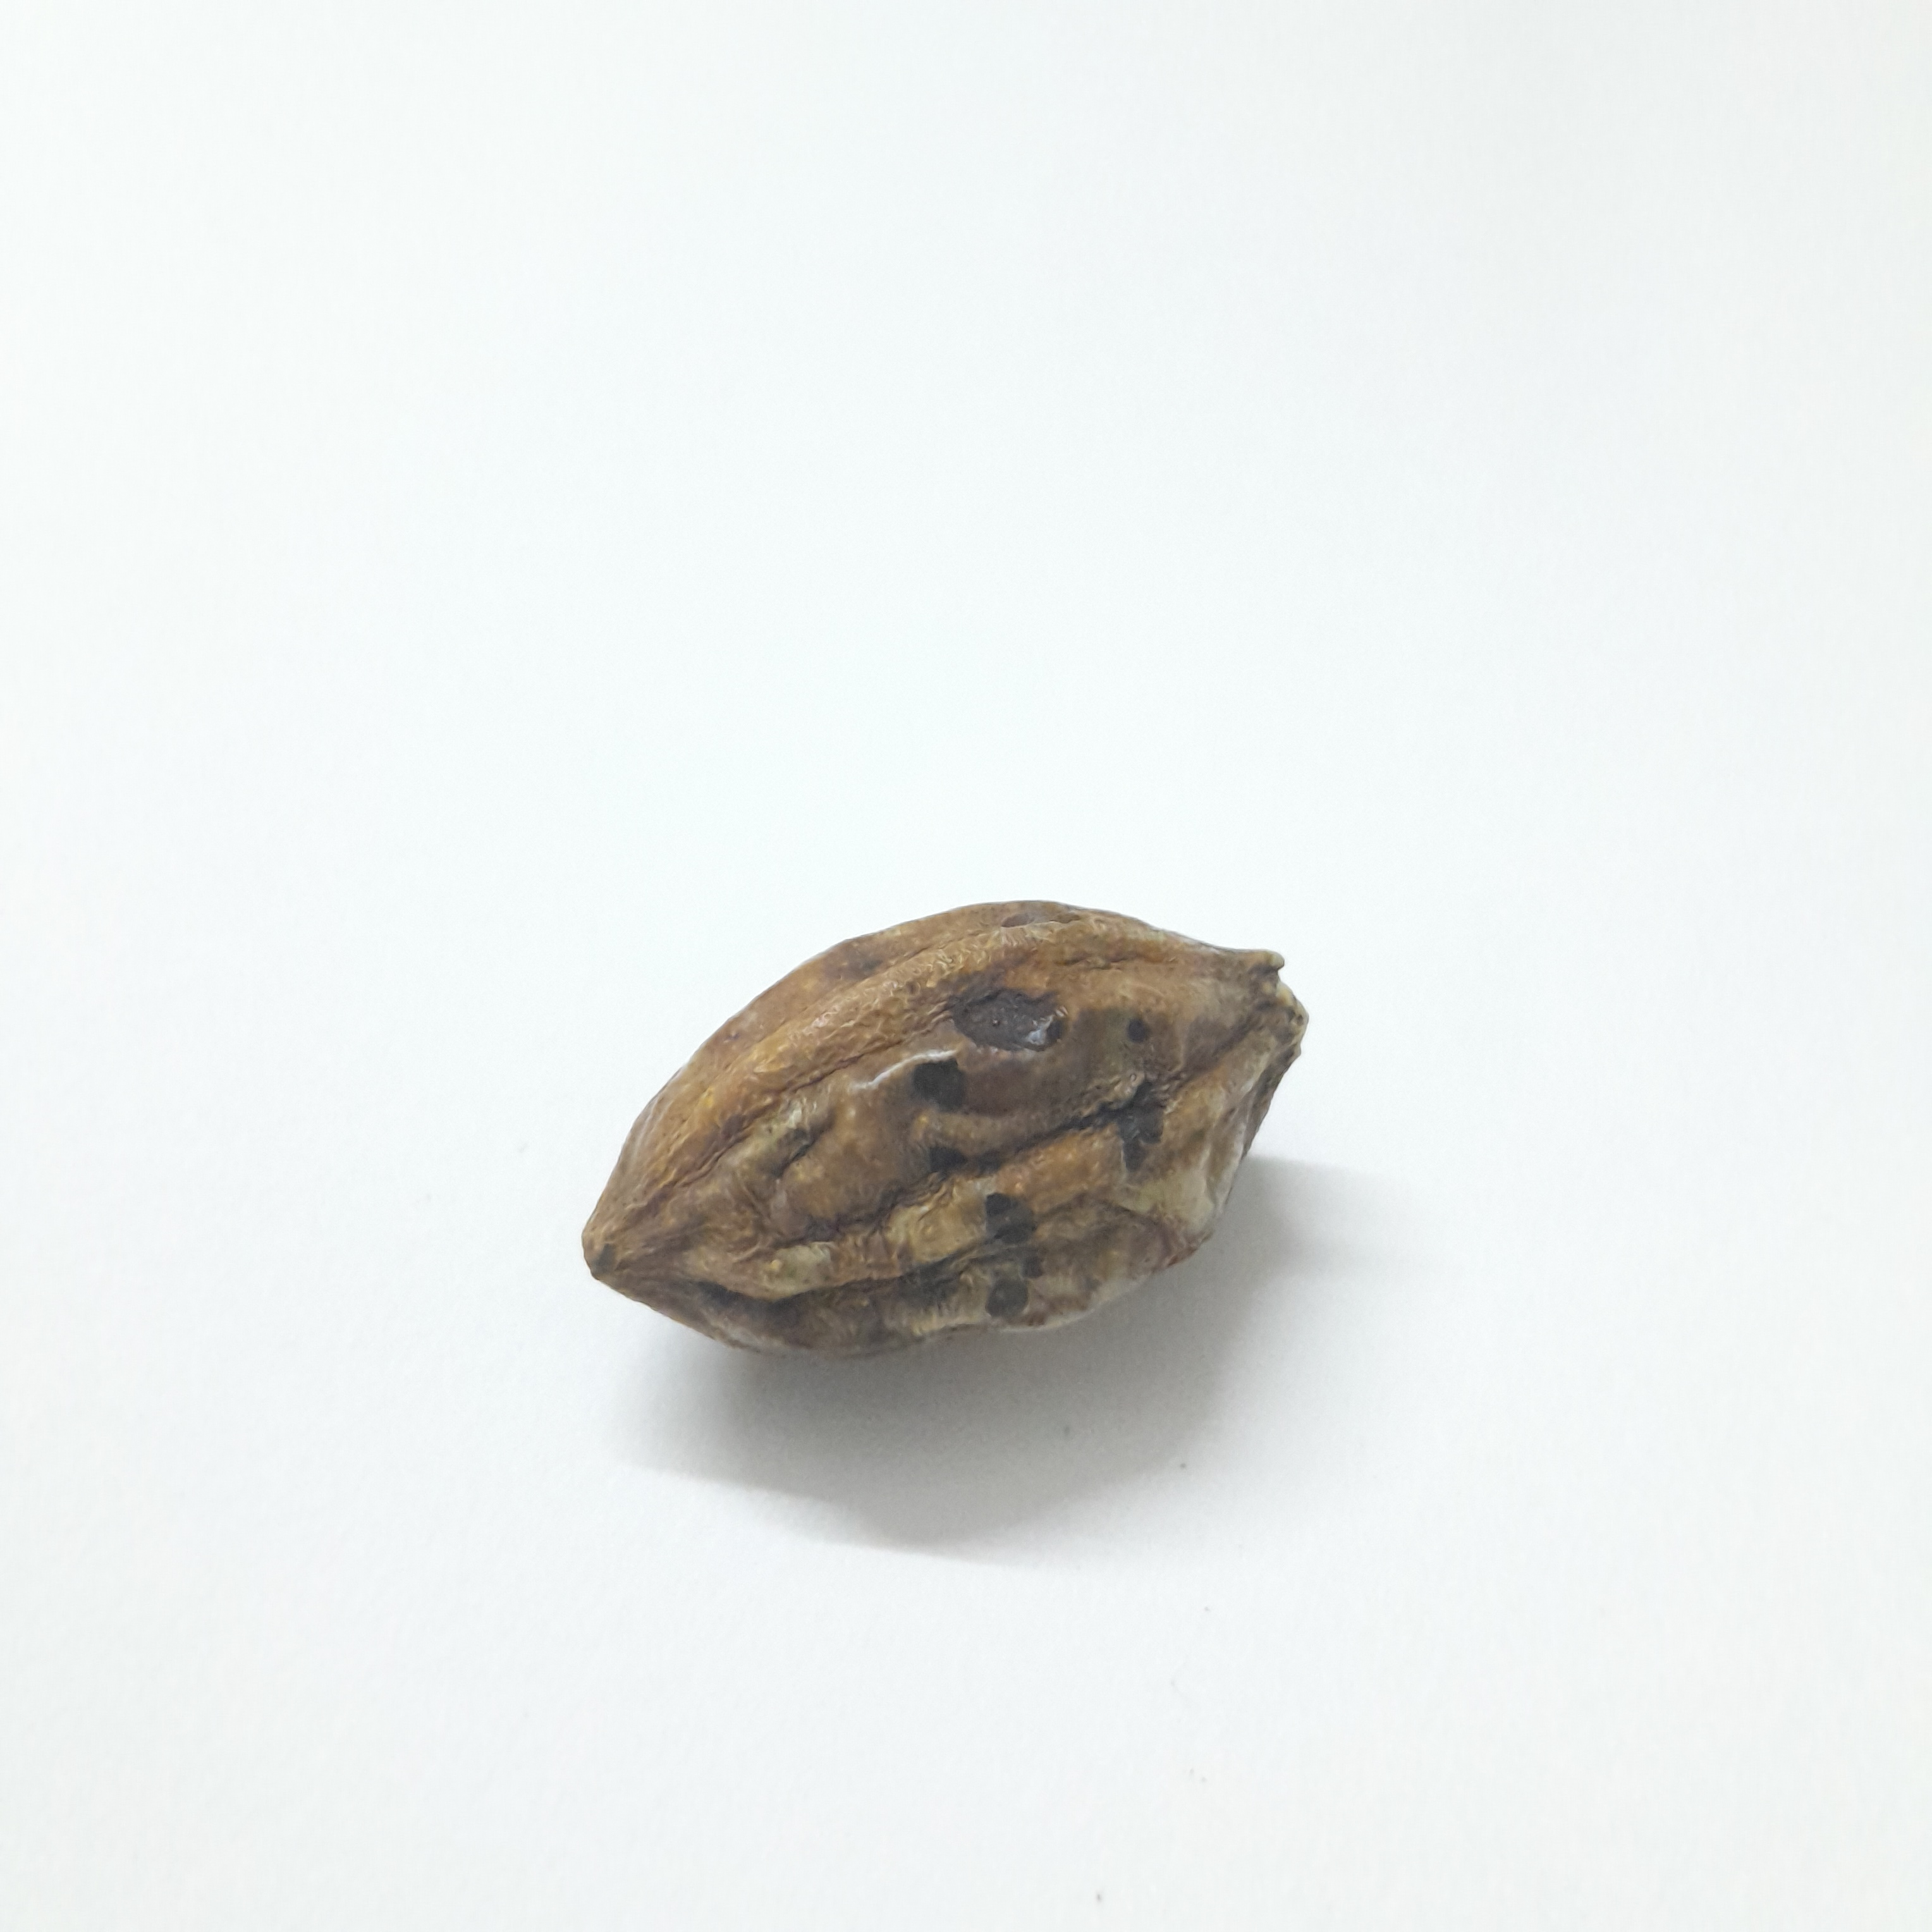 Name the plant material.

hirdaa
